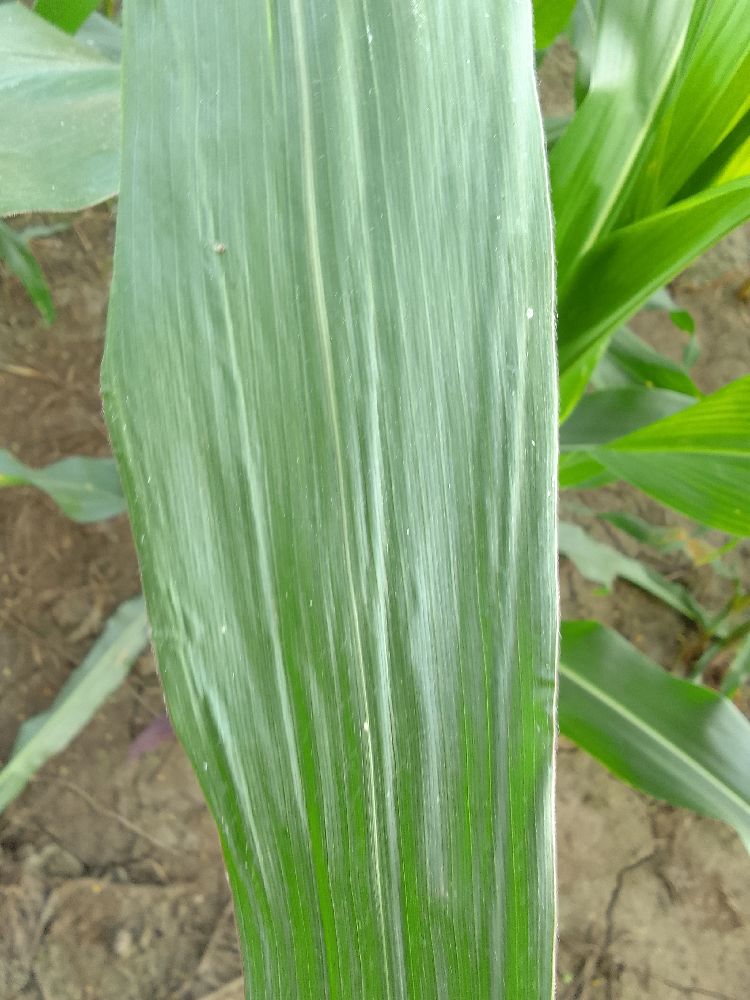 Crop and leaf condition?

maize, healthy
